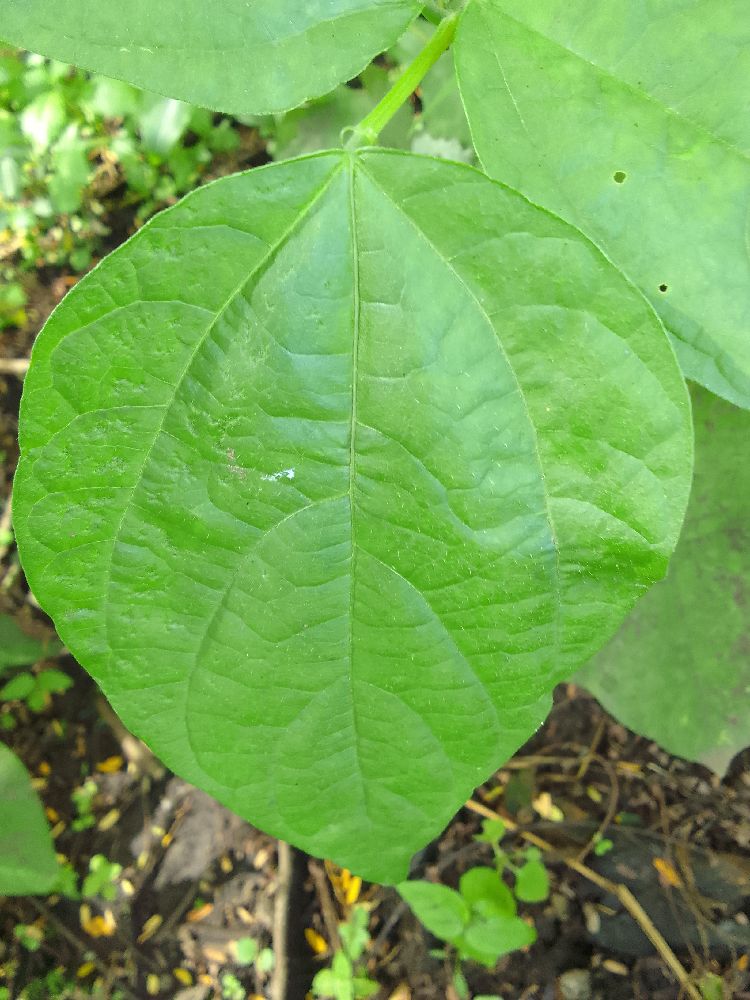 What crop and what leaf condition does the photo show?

common bean, healthy
